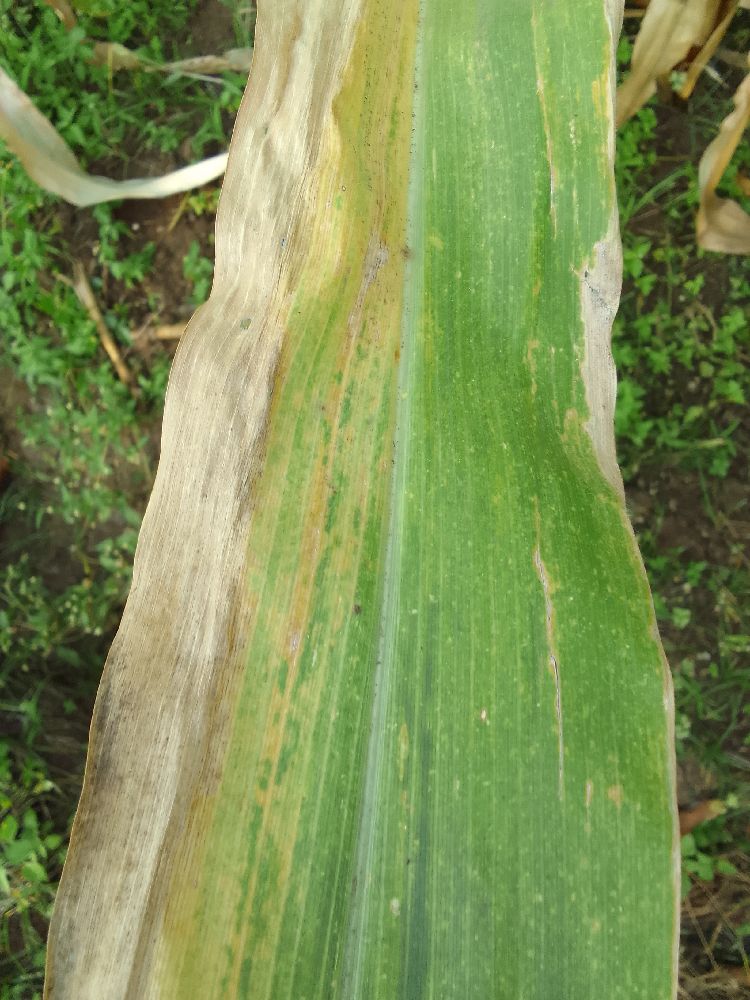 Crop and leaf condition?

maize, maize lethal necrosis
